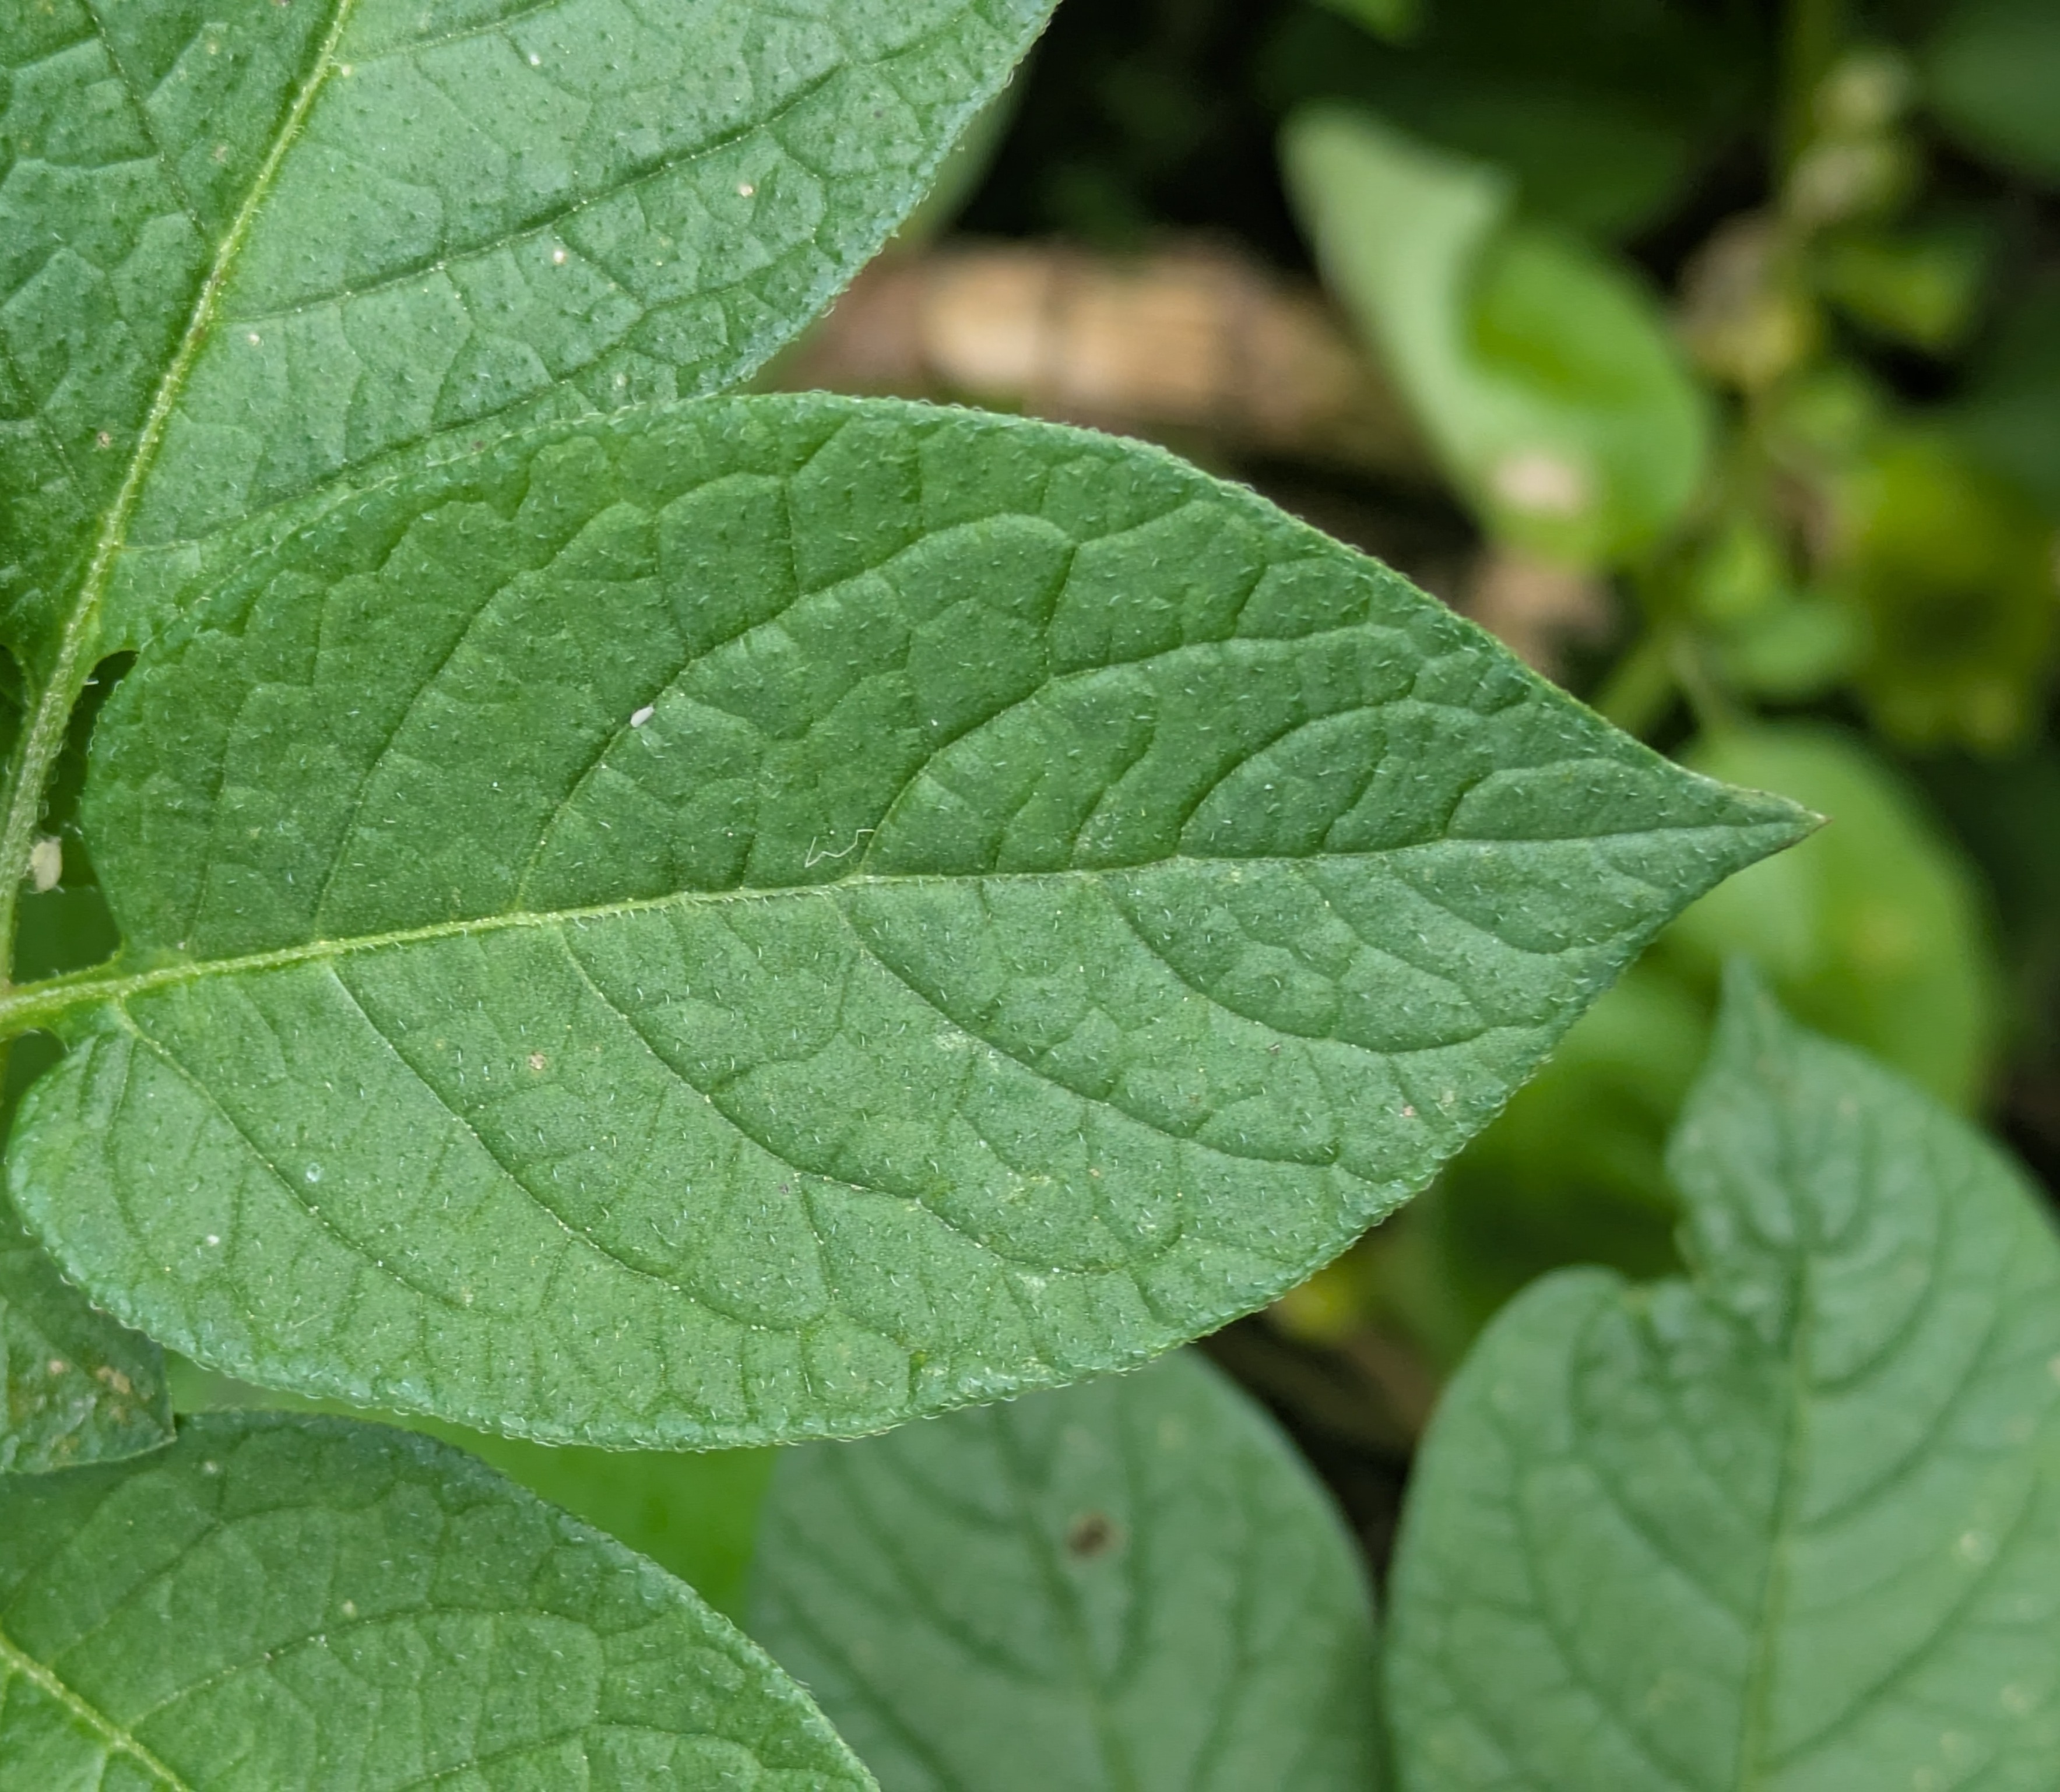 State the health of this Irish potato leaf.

healthy
